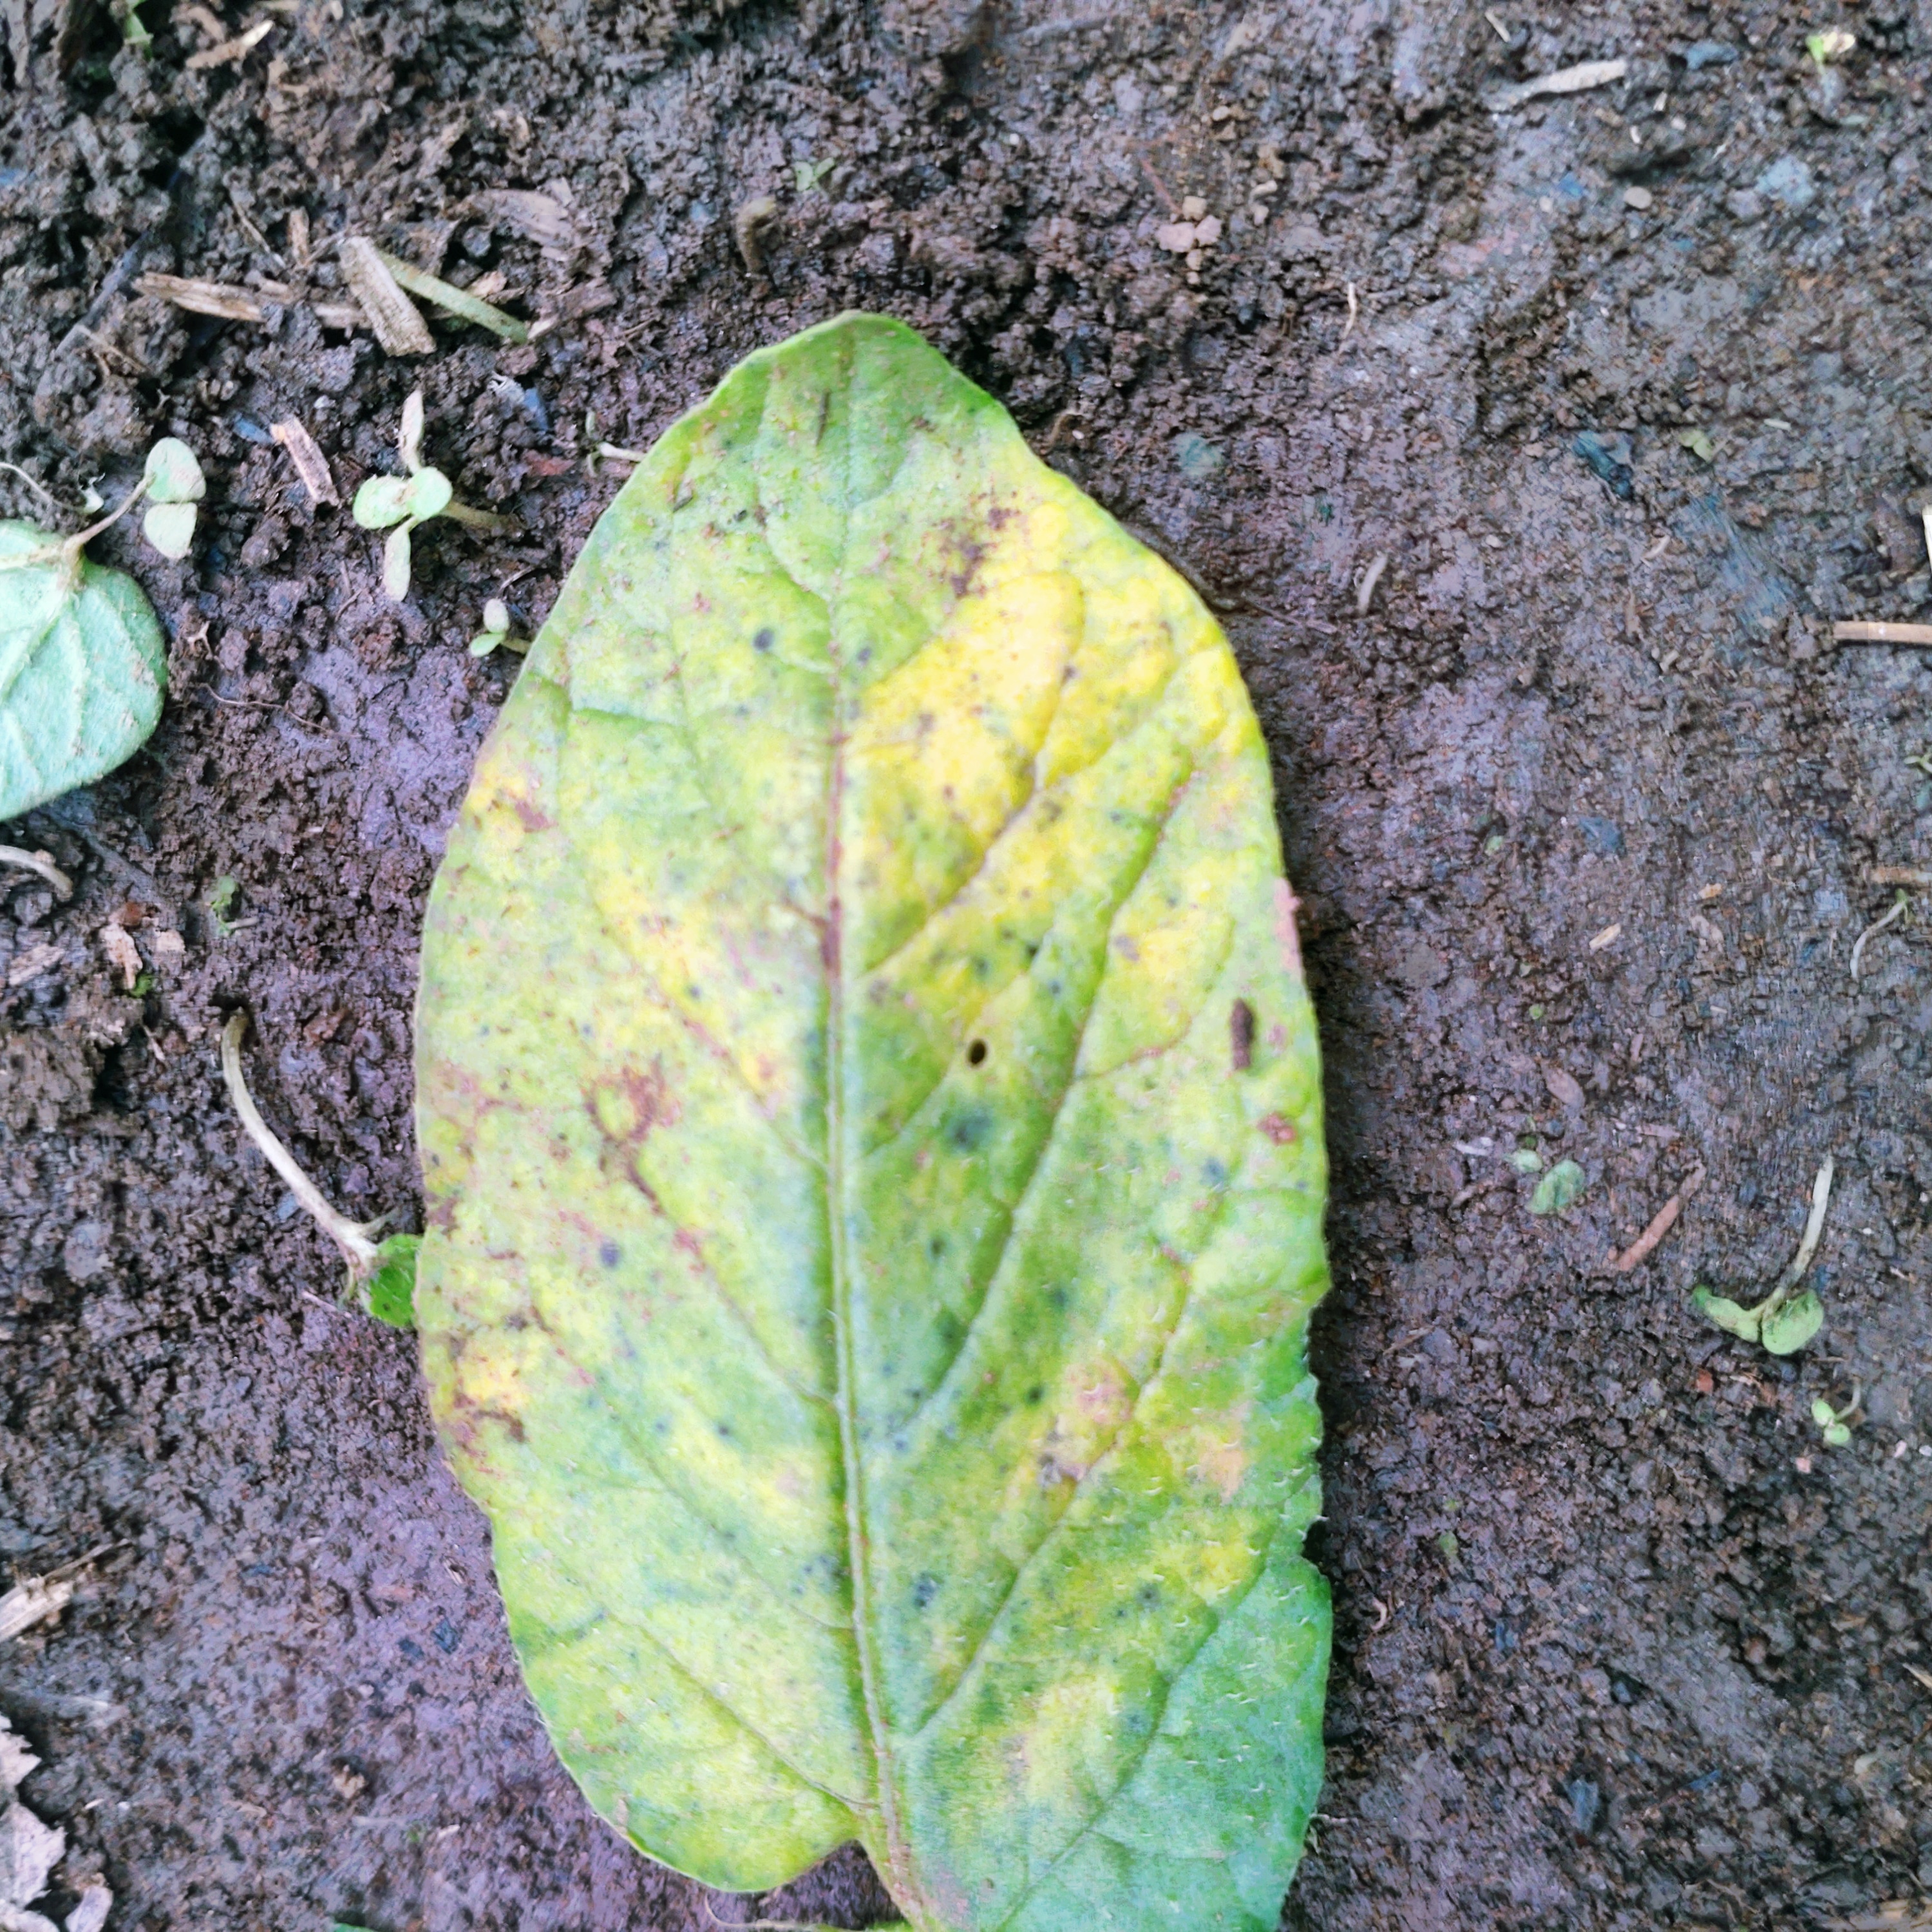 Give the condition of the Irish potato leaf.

late blight
